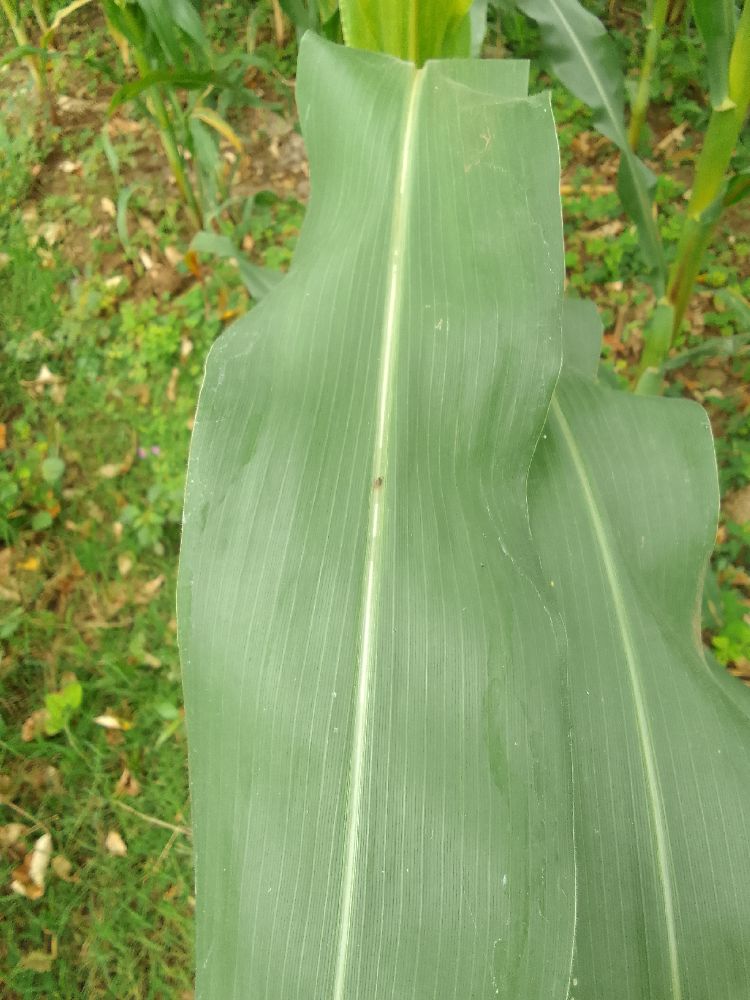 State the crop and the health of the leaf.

maize, healthy
